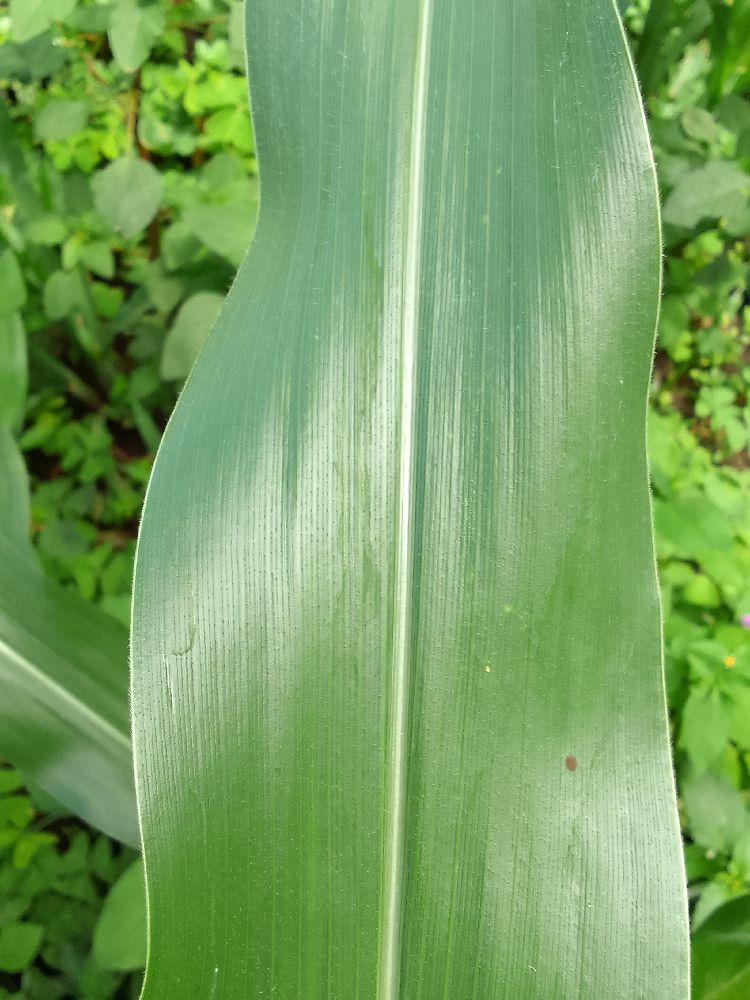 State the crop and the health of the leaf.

maize, healthy
